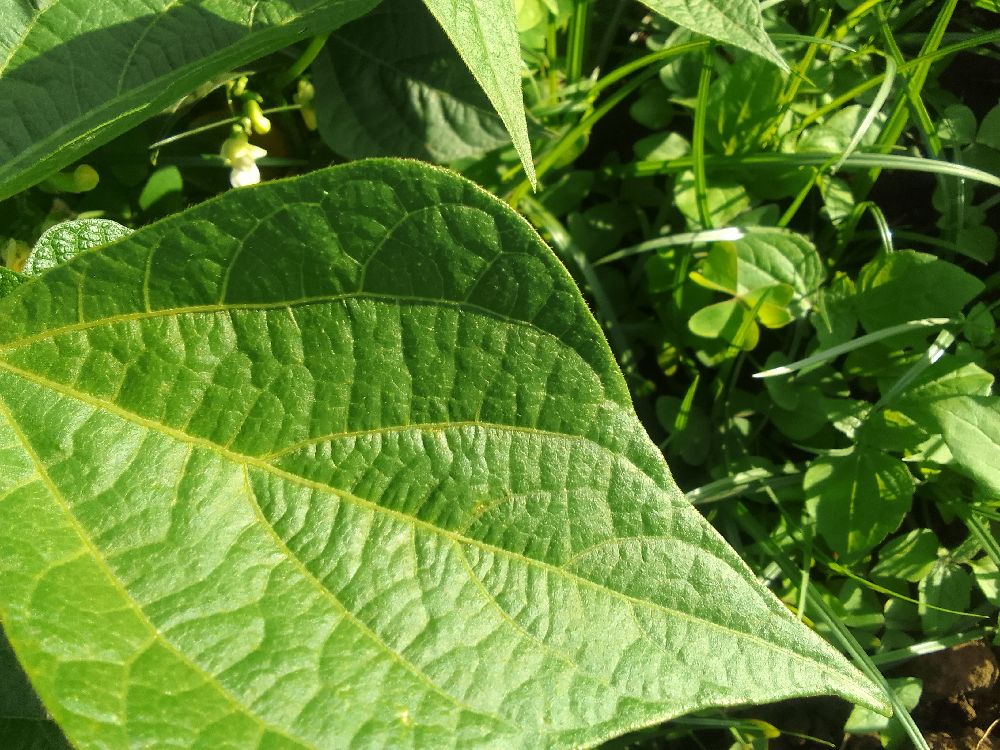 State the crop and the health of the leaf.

common bean, healthy
